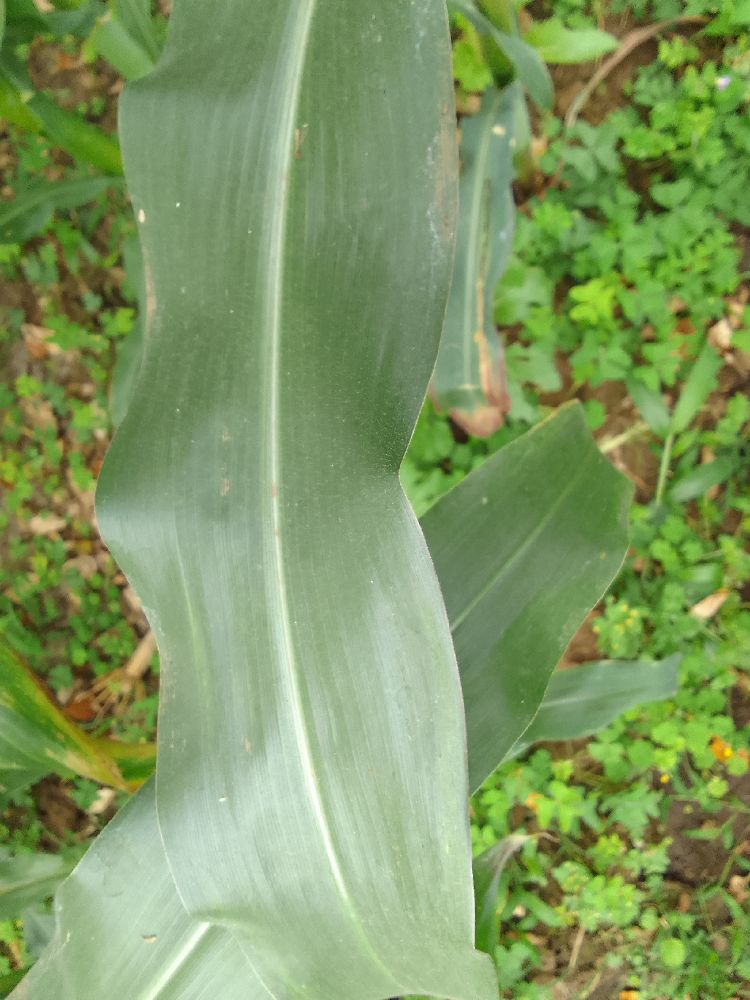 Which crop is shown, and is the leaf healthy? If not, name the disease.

maize, healthy
